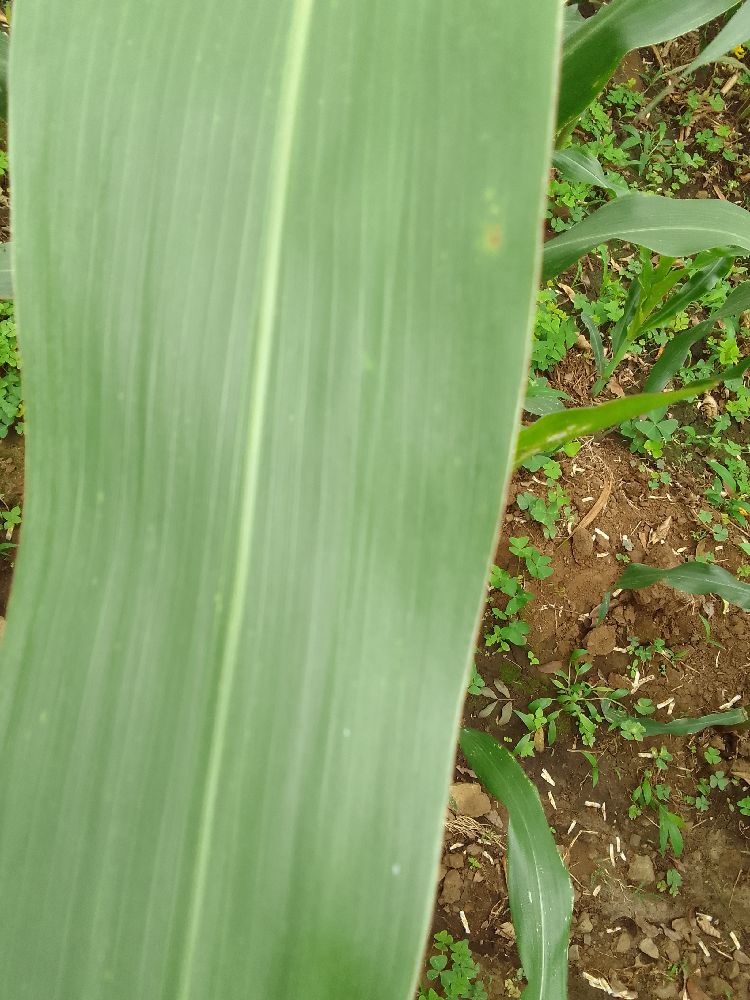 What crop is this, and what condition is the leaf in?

maize, healthy
